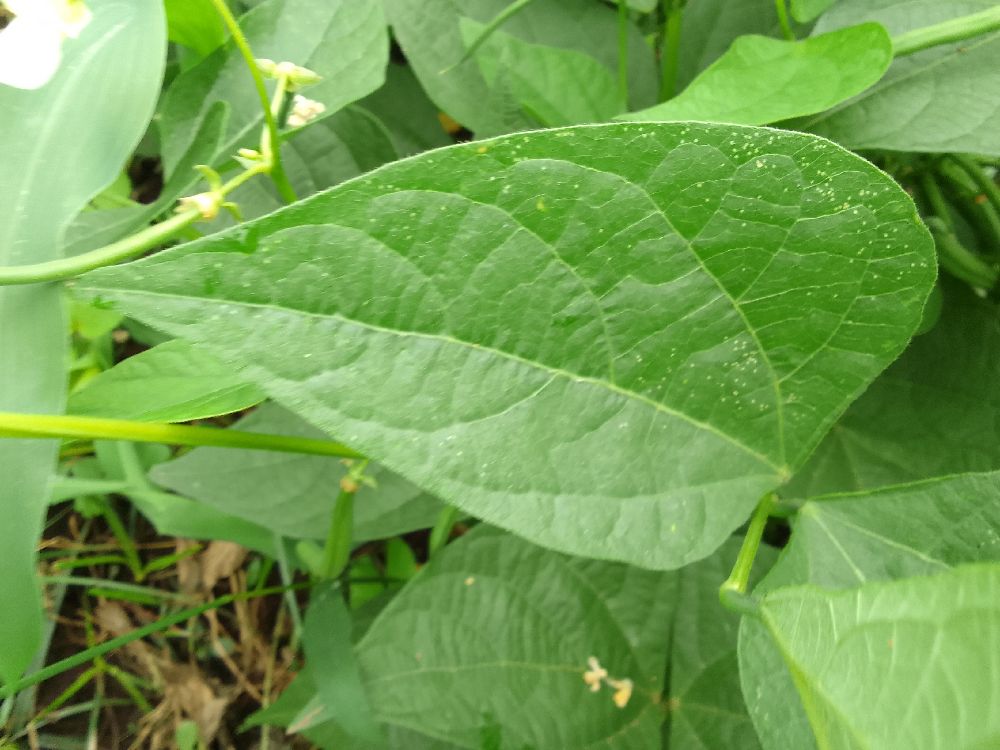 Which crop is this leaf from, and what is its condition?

common bean, healthy
